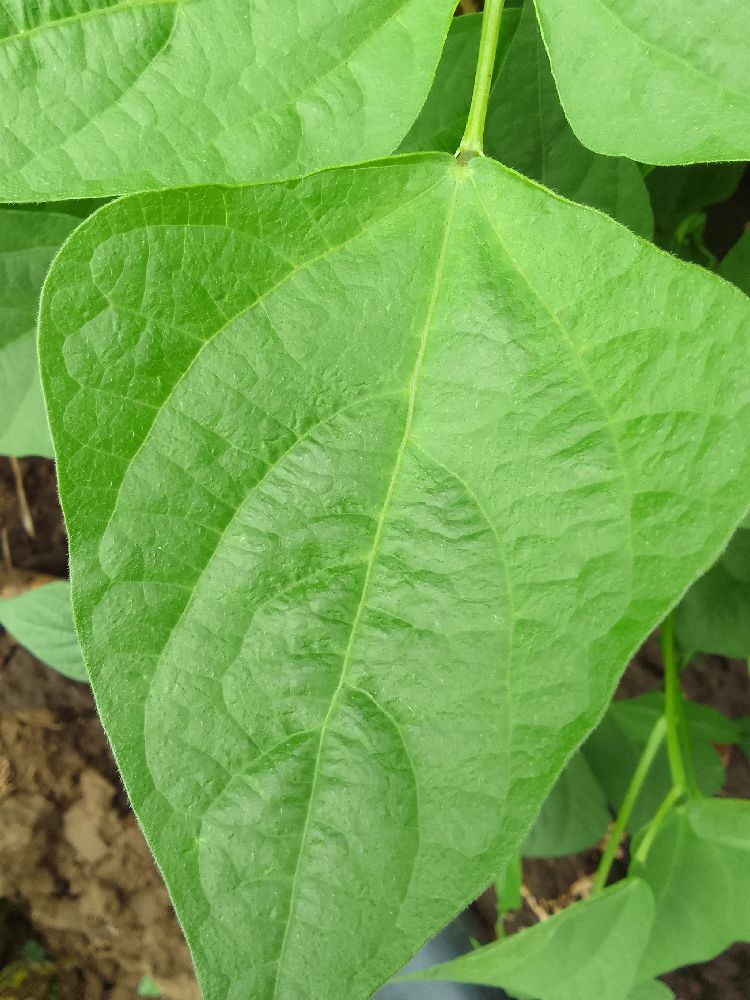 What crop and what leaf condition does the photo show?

common bean, healthy
